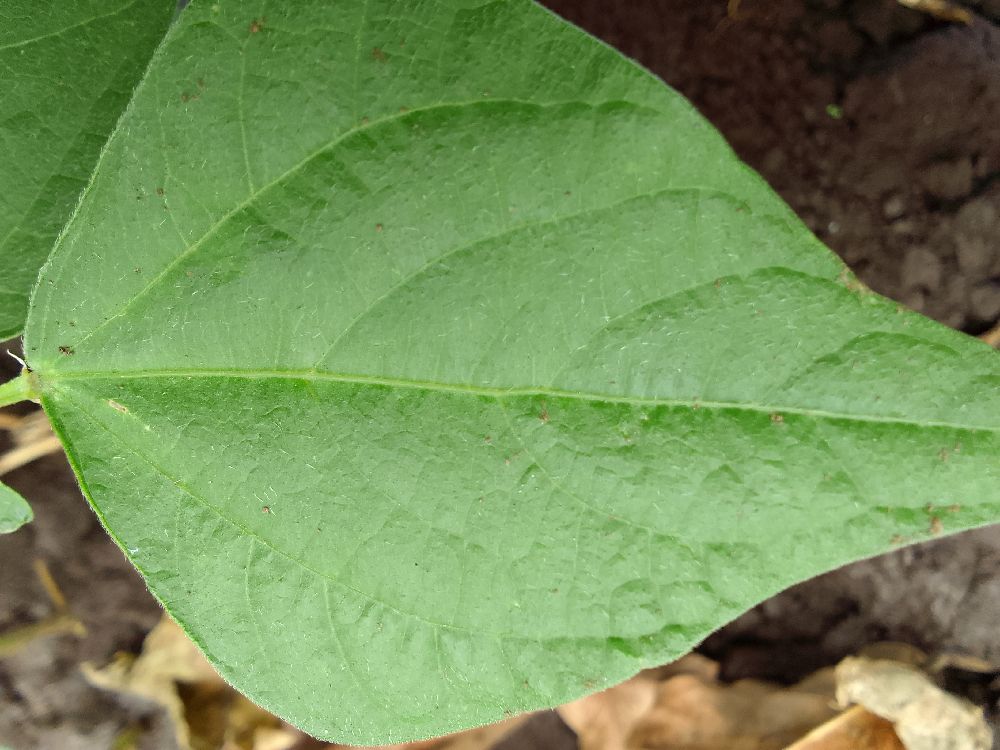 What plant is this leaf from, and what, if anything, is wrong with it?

common bean, healthy
